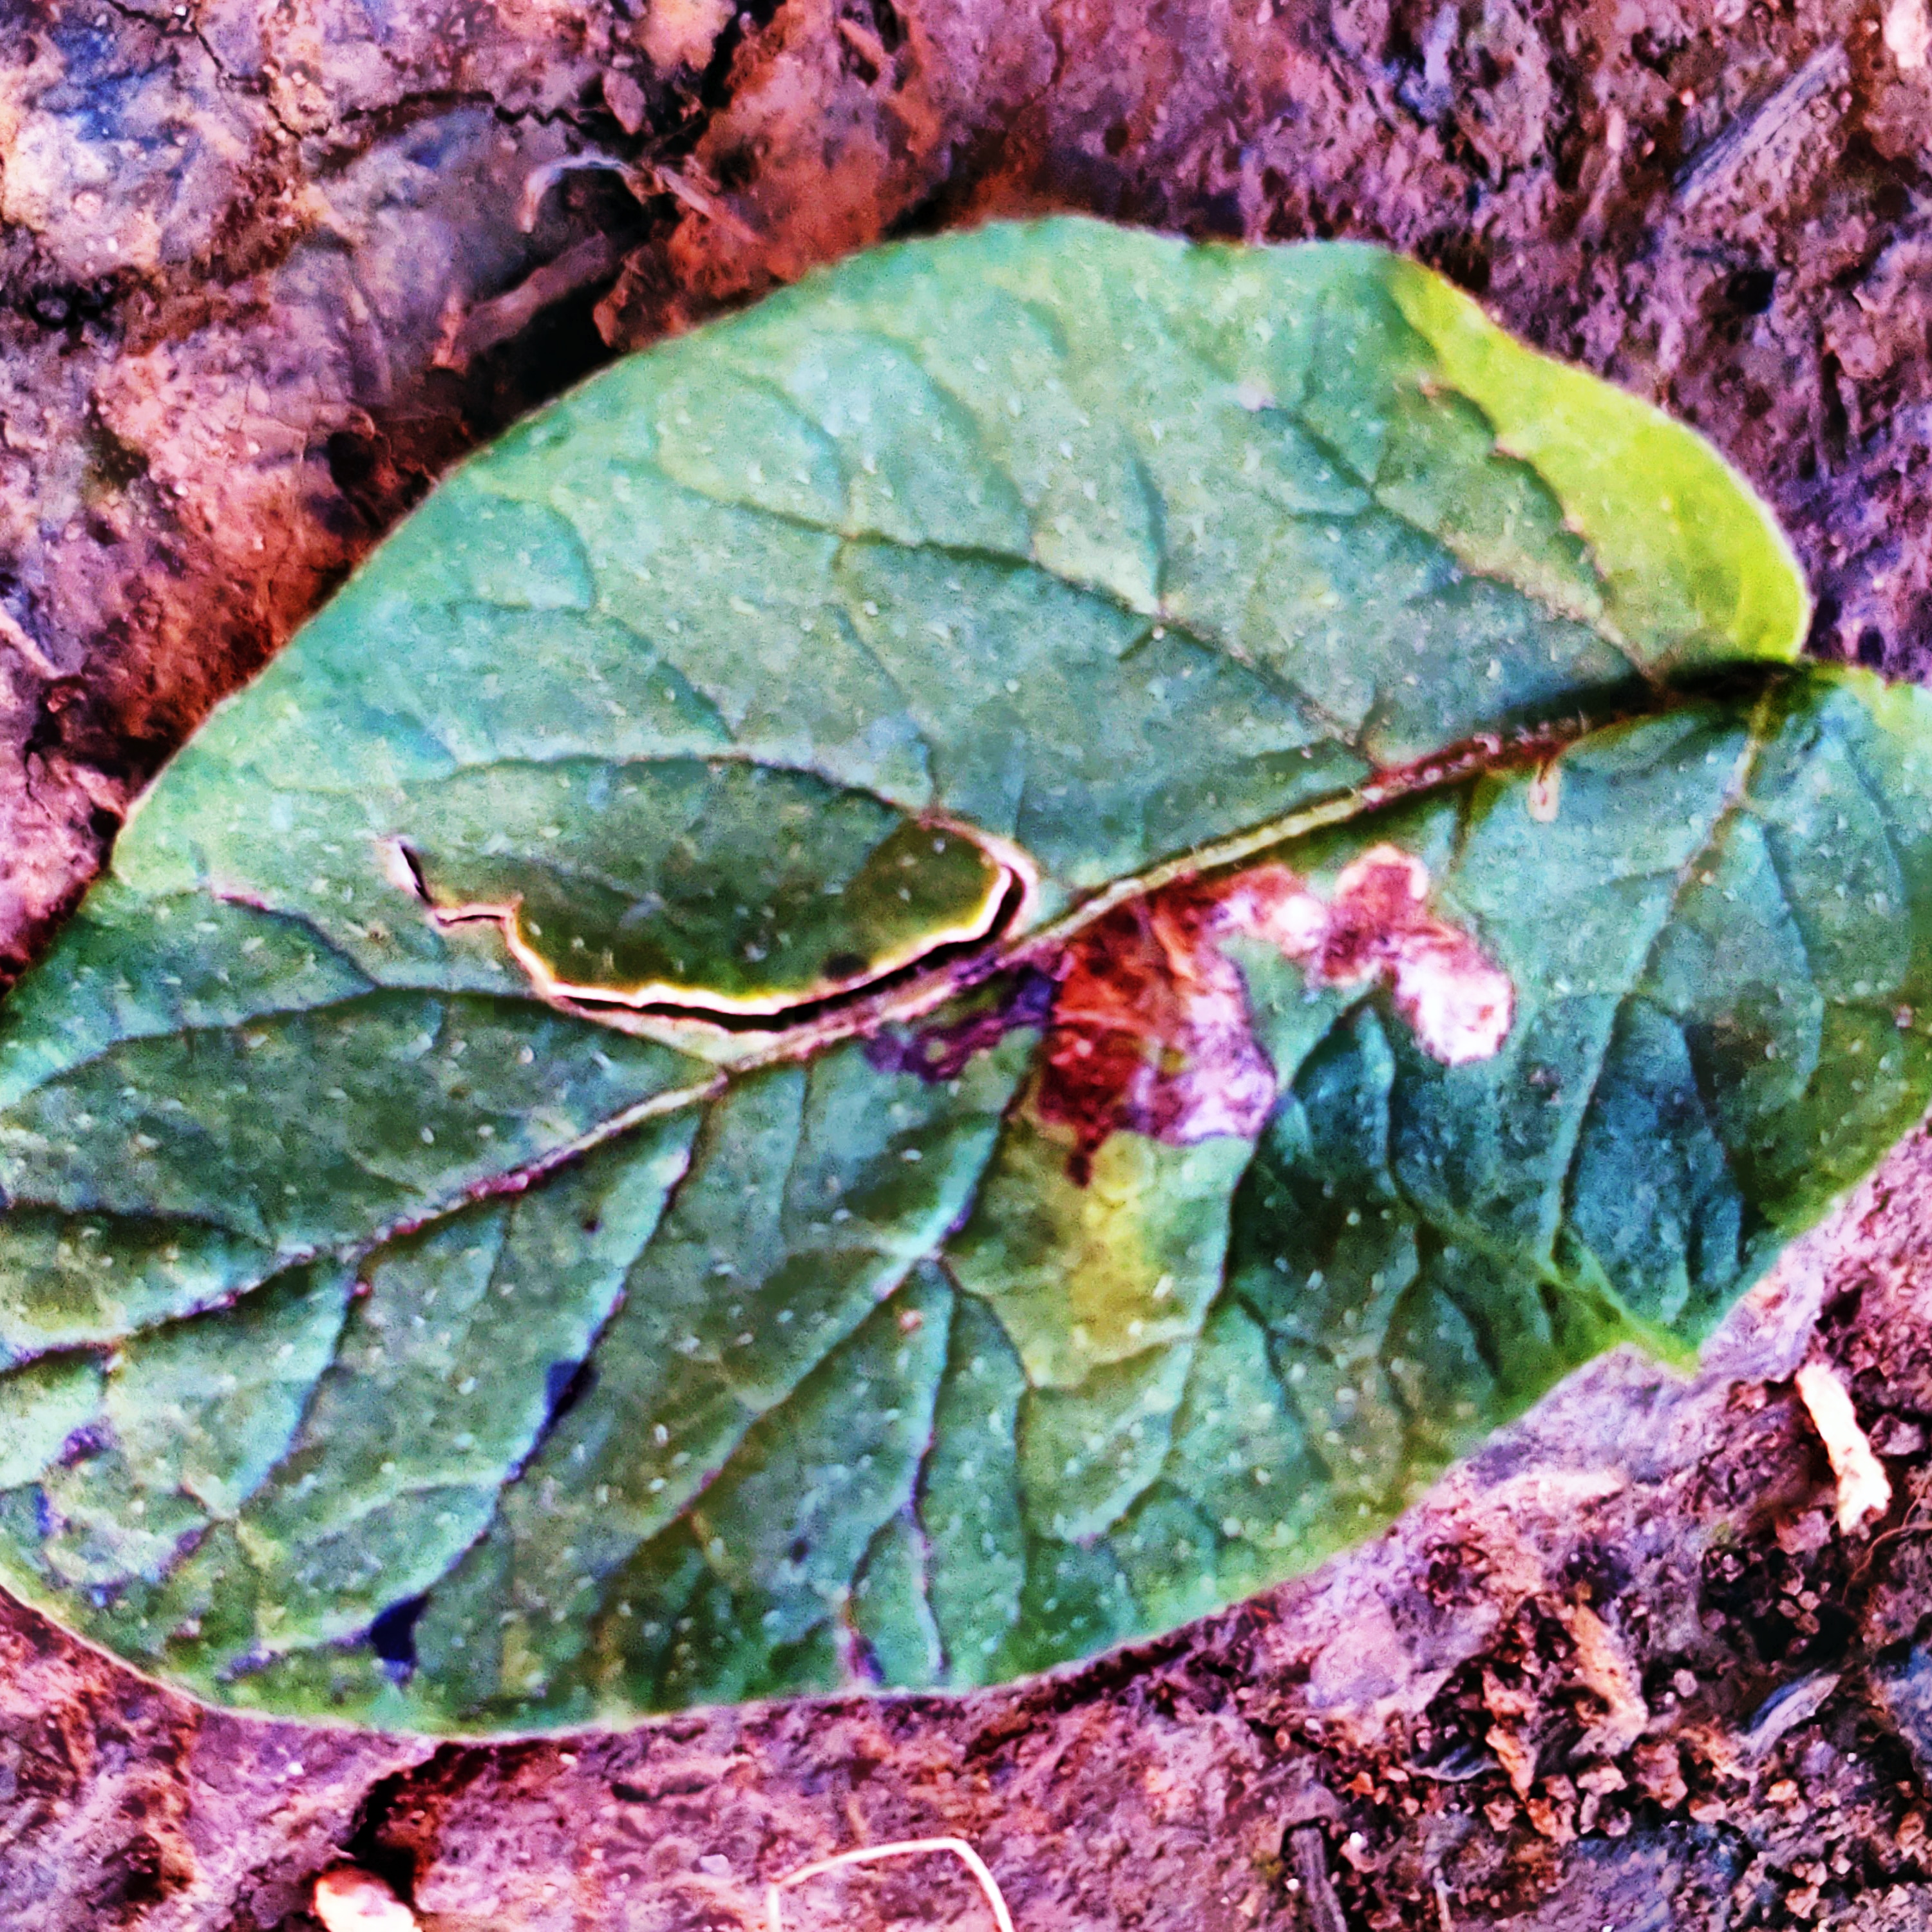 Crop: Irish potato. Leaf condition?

late blight
